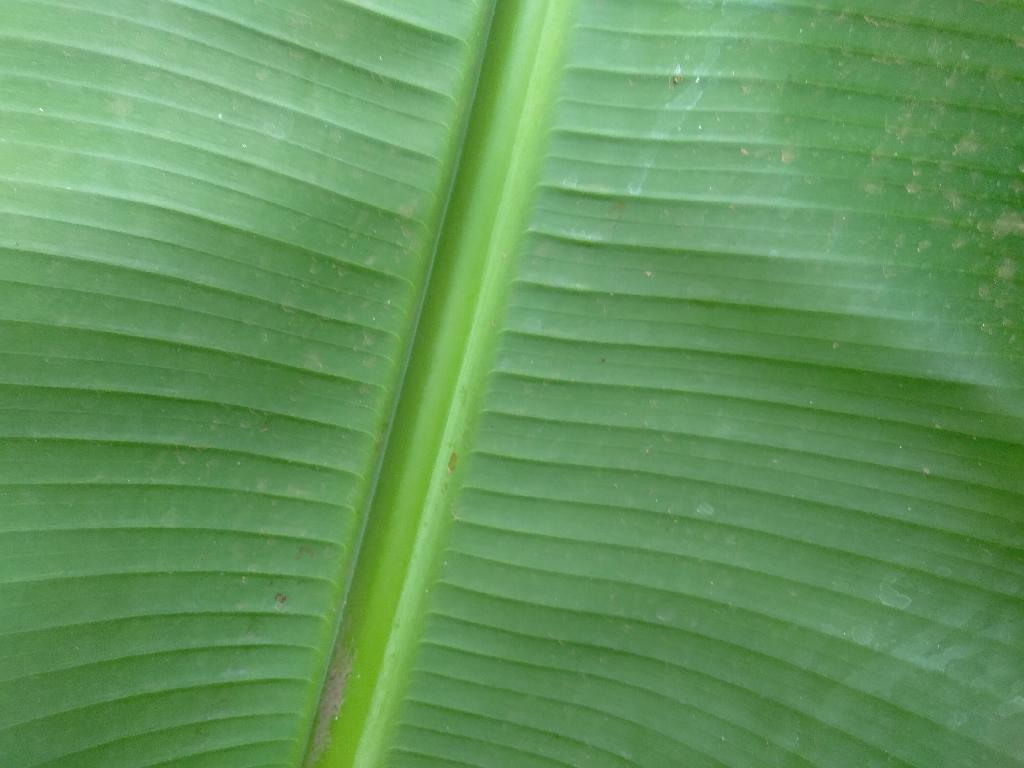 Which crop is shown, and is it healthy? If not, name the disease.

banana, healthy
